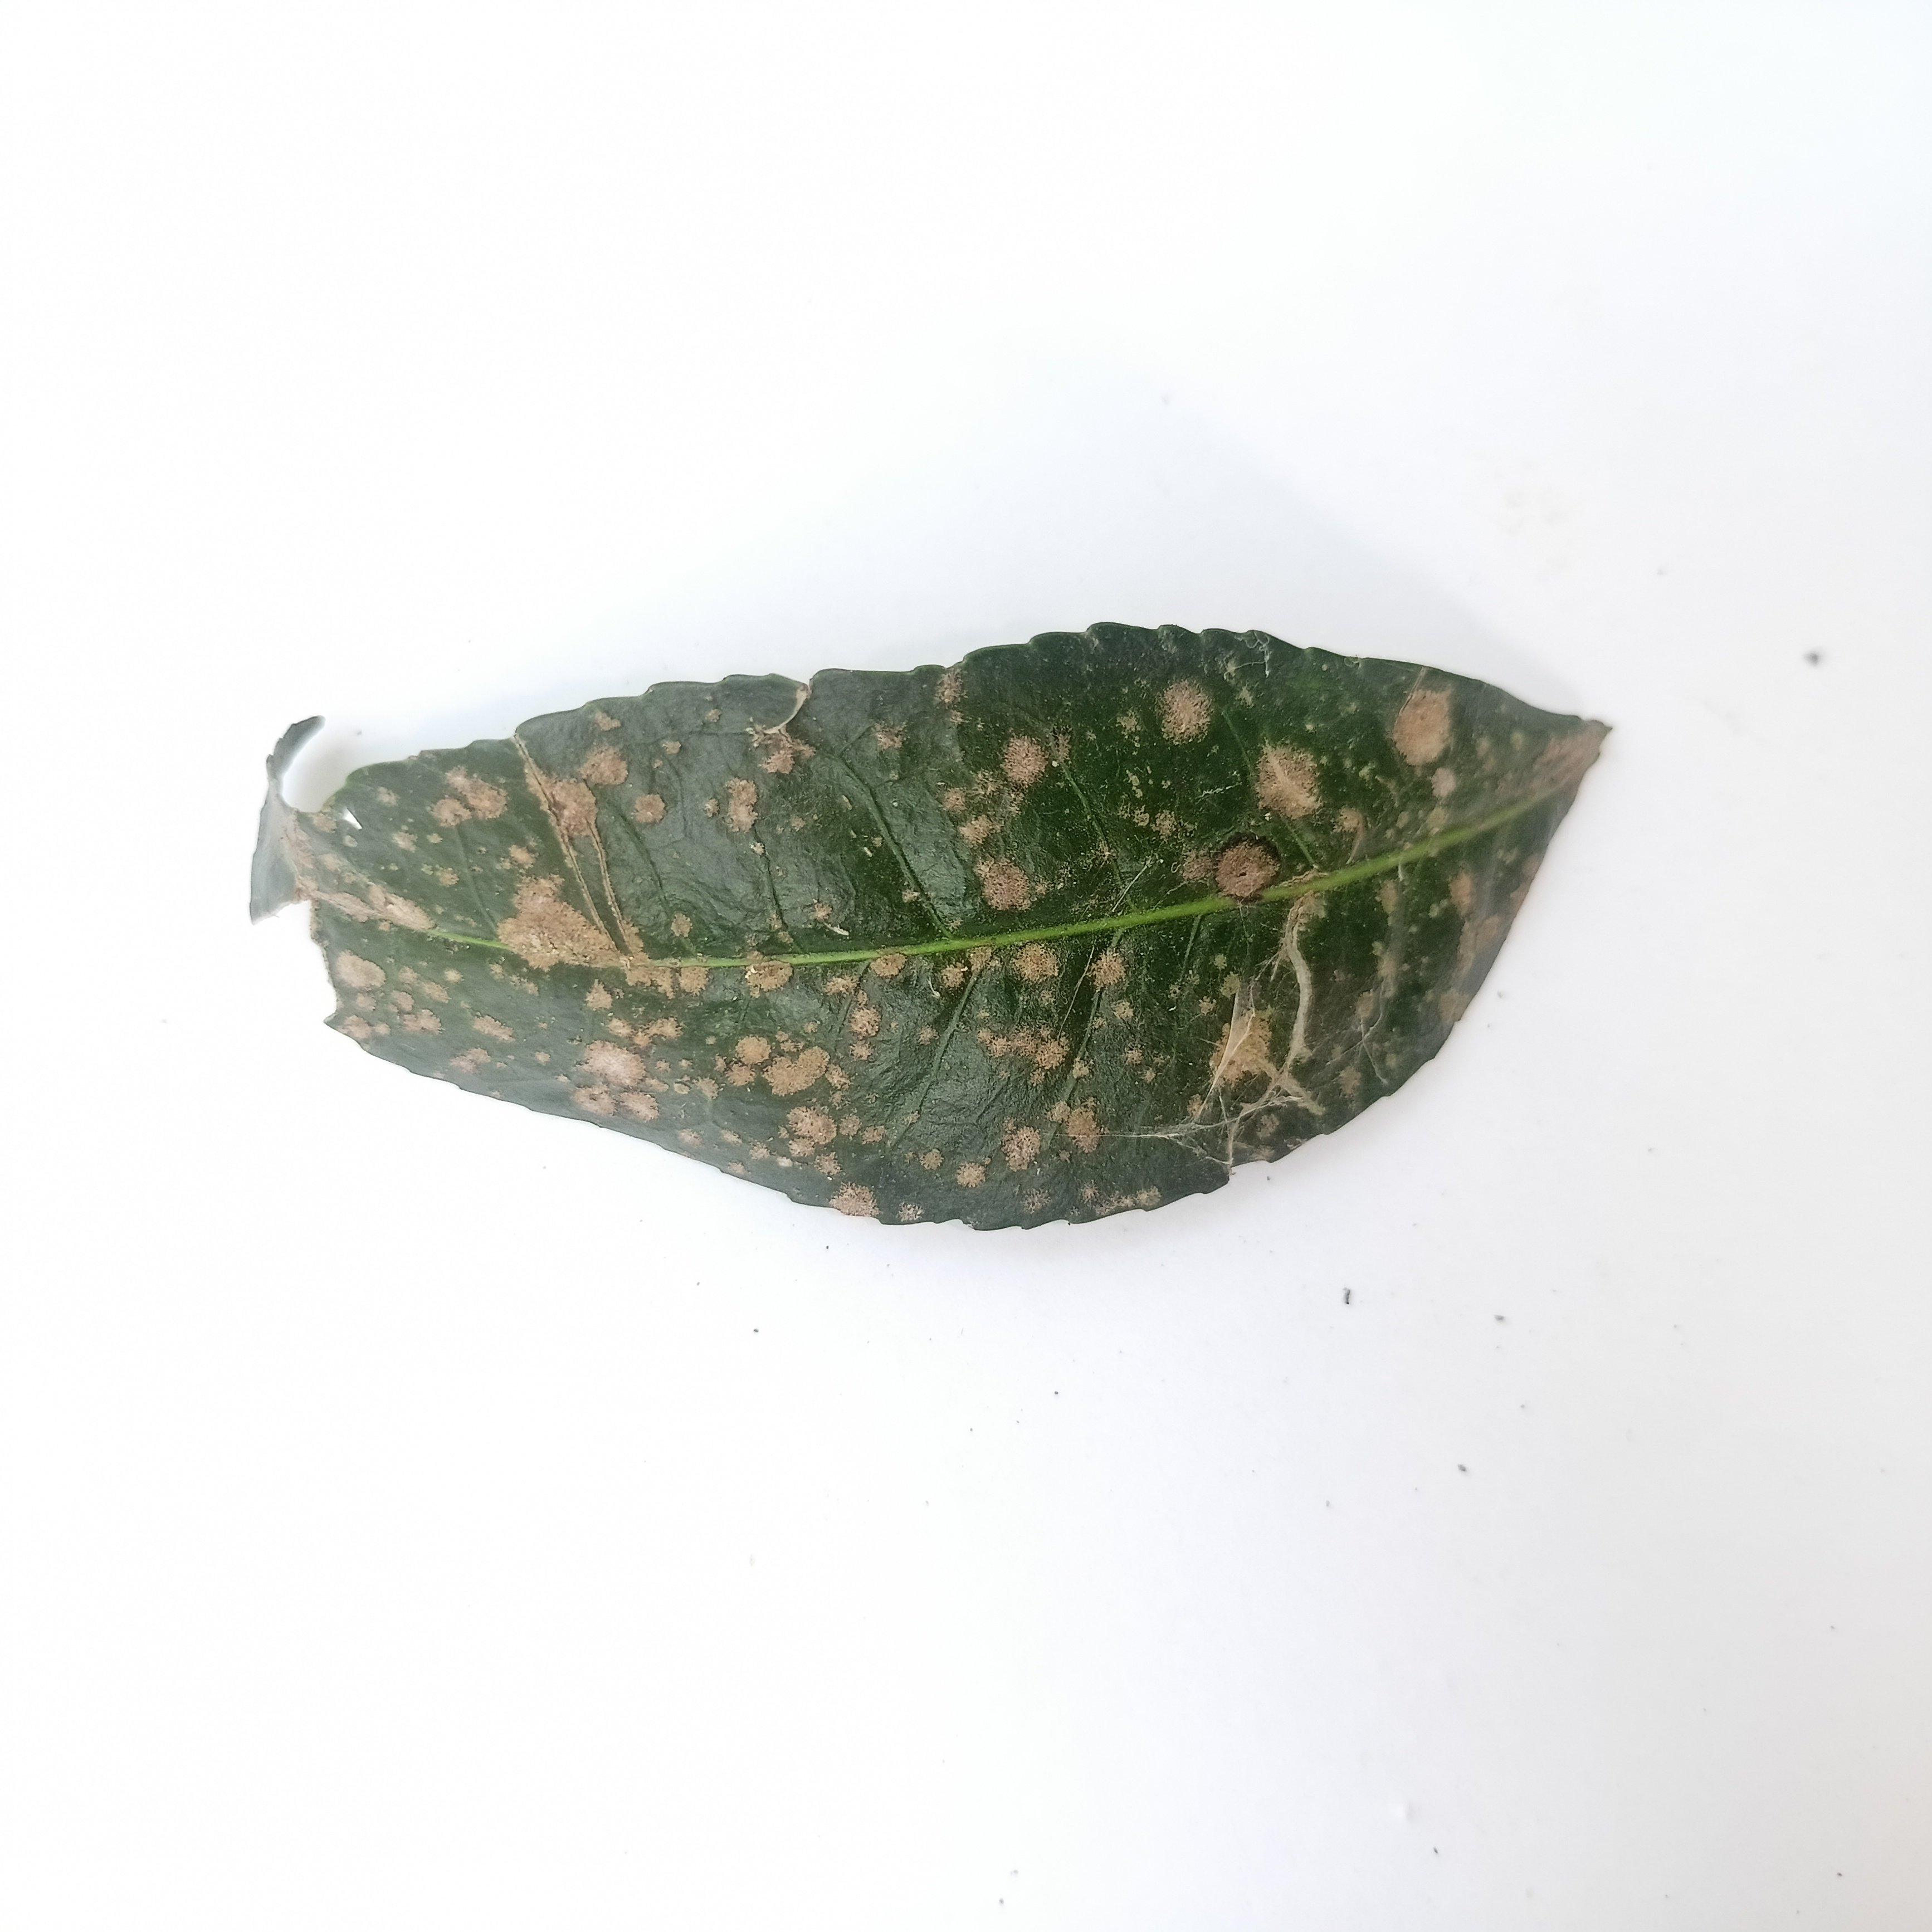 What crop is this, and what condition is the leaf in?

tea, algal leaf
